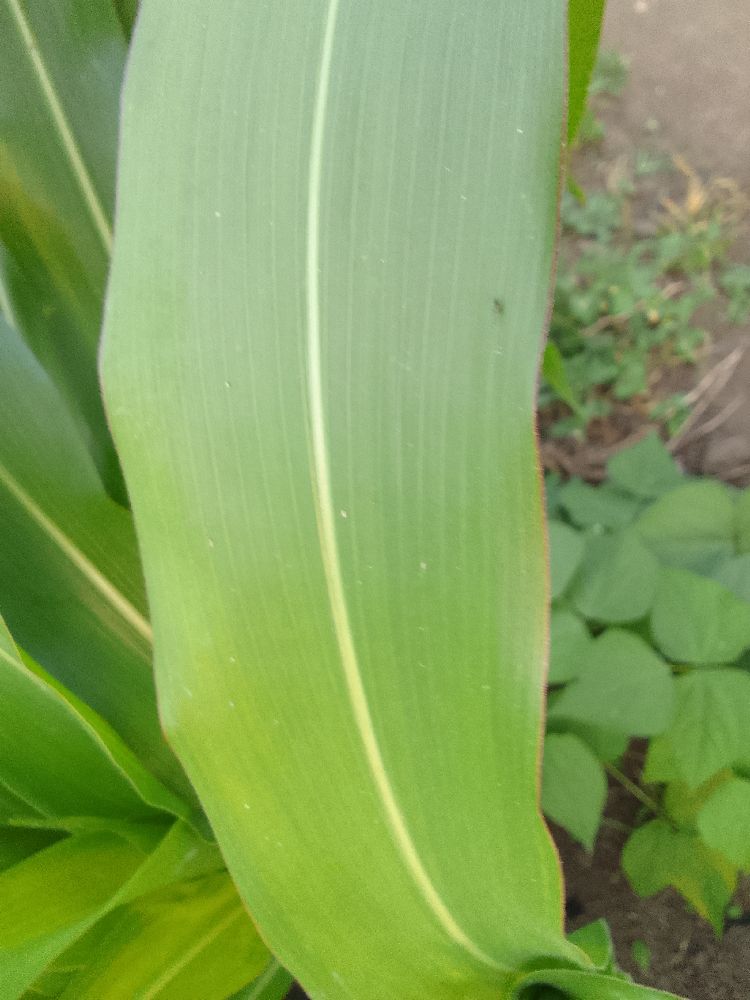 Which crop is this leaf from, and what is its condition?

maize, healthy
